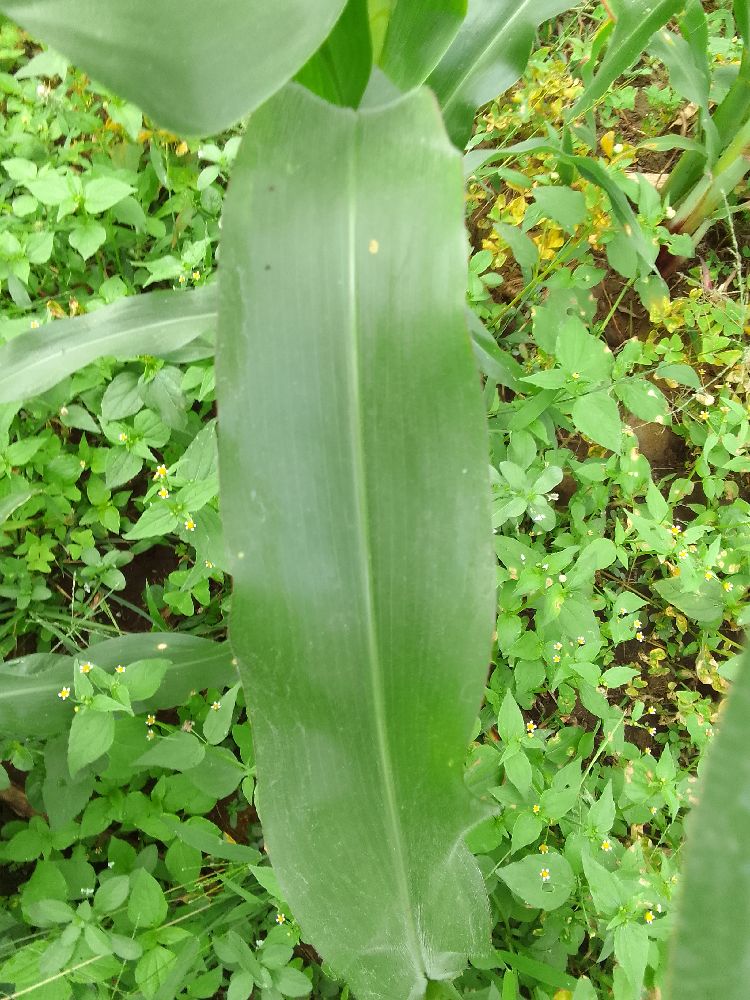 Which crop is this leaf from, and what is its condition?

maize, healthy
